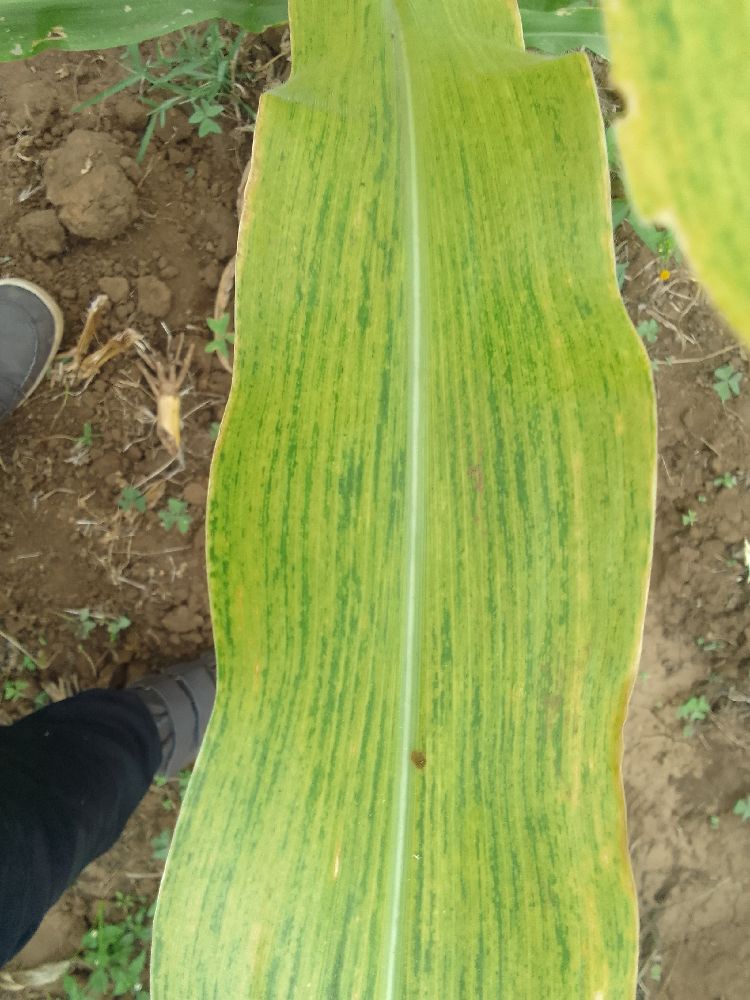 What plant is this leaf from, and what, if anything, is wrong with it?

maize, maize lethal necrosis
